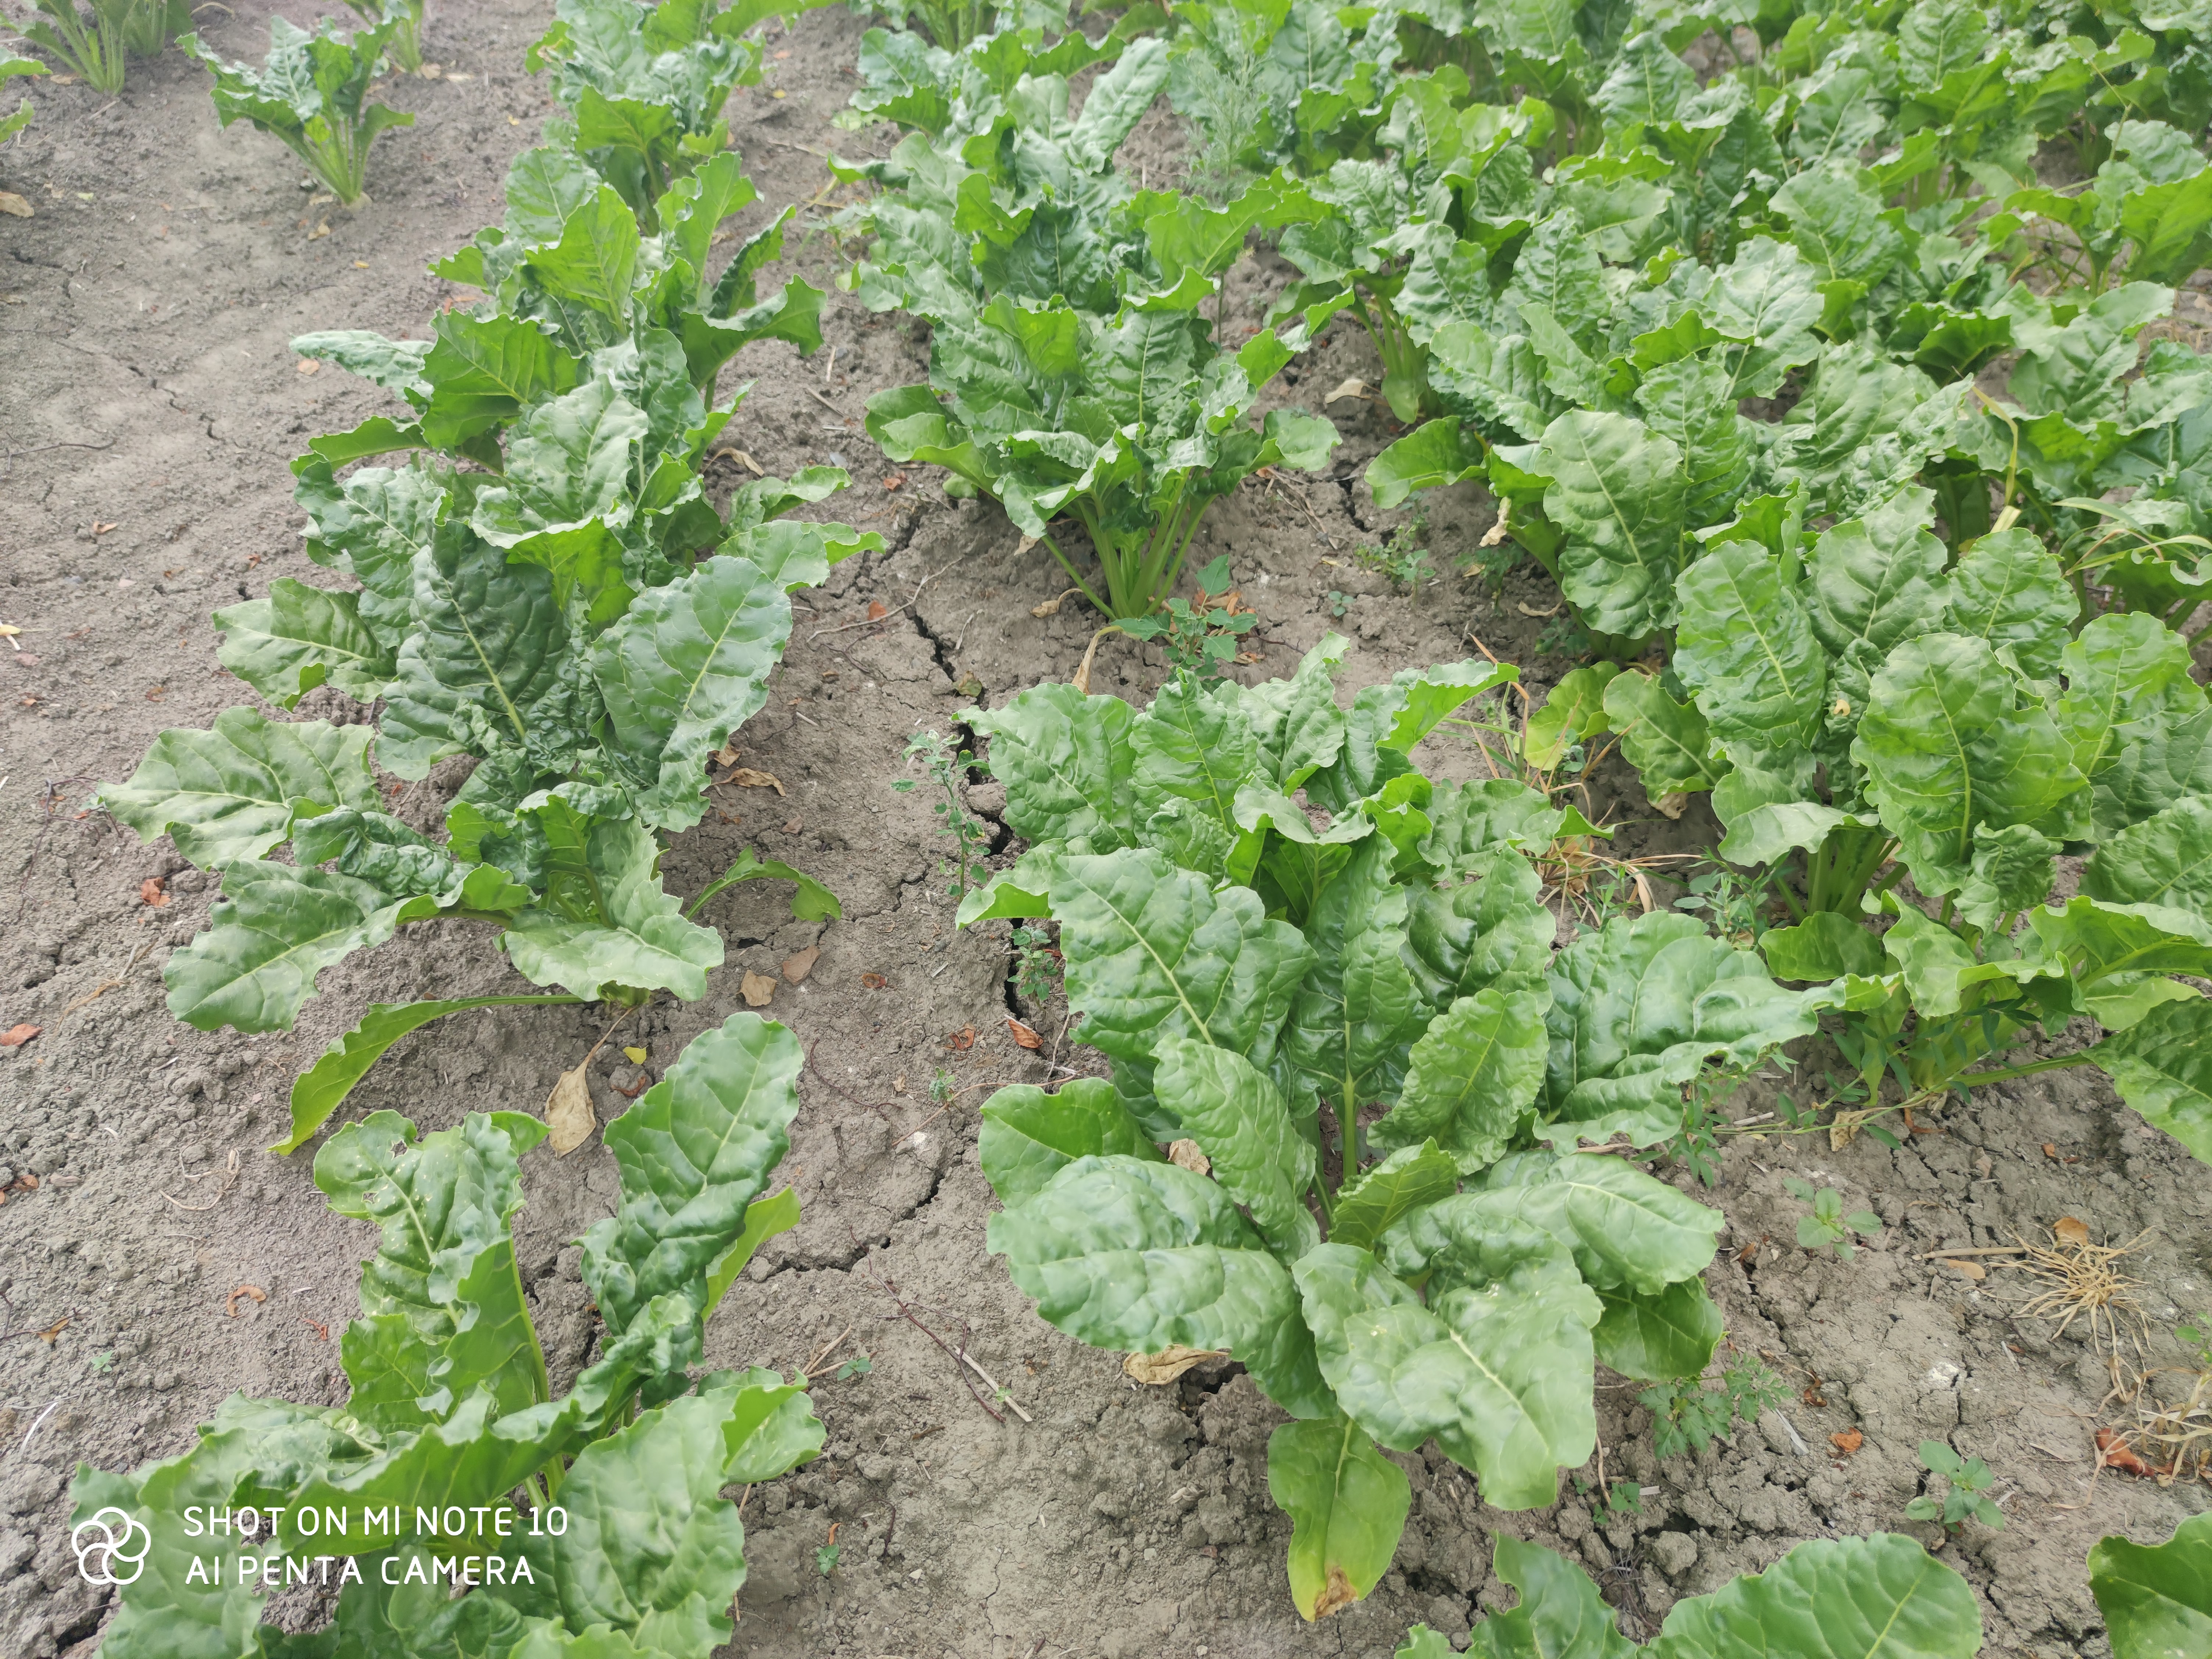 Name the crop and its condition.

beet, unaffected
